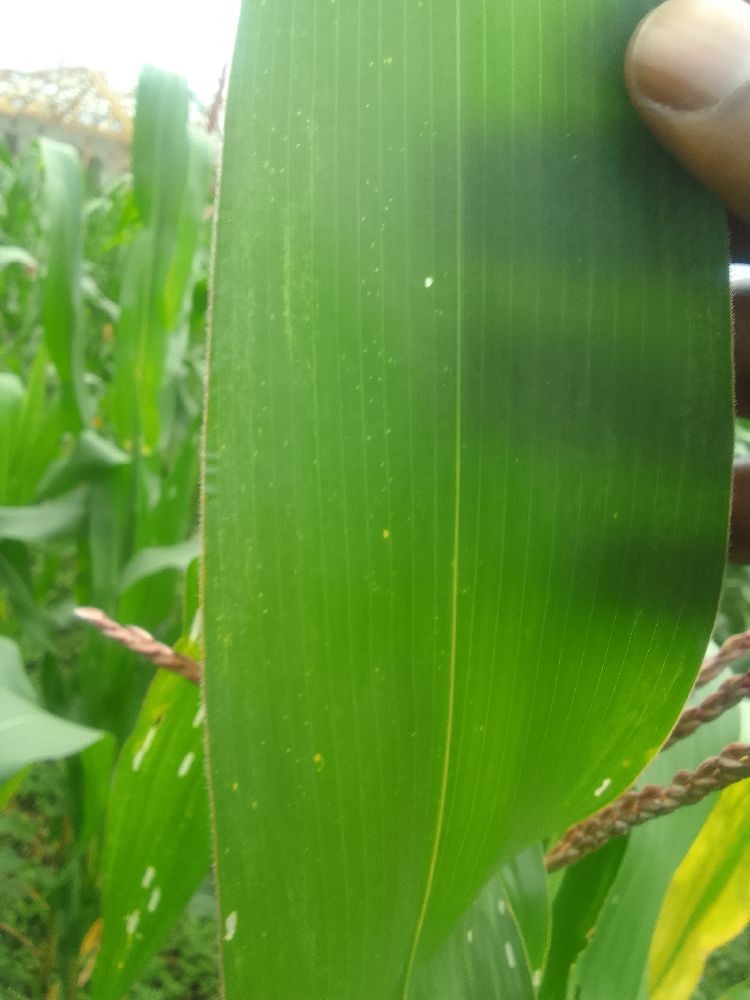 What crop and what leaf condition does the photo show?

maize, healthy
